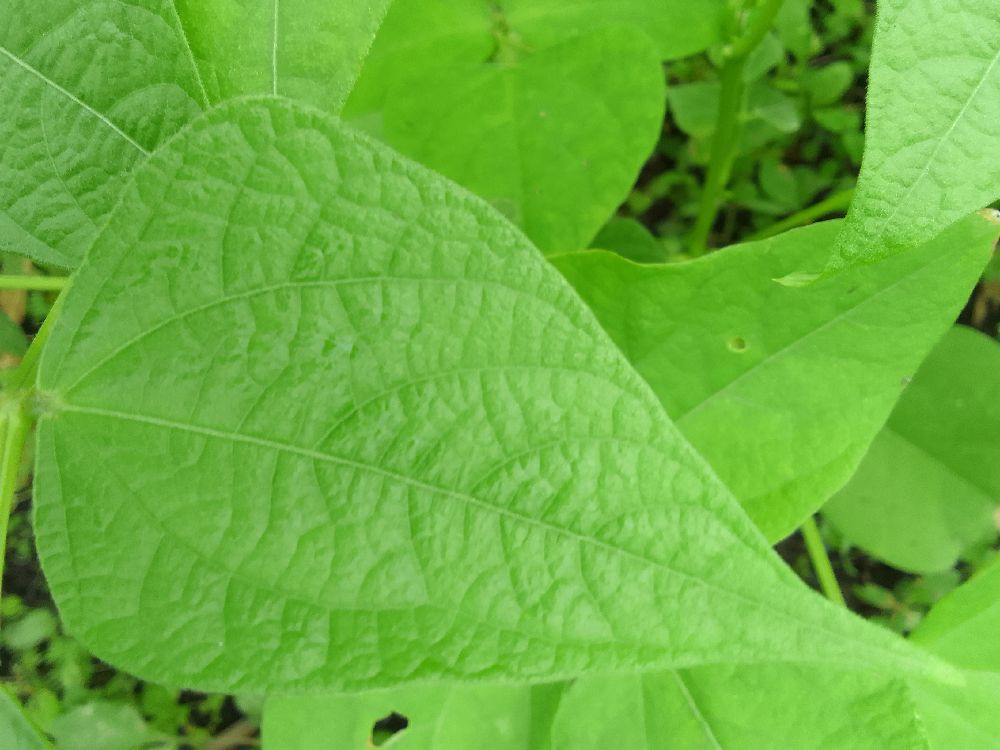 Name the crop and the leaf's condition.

common bean, healthy
